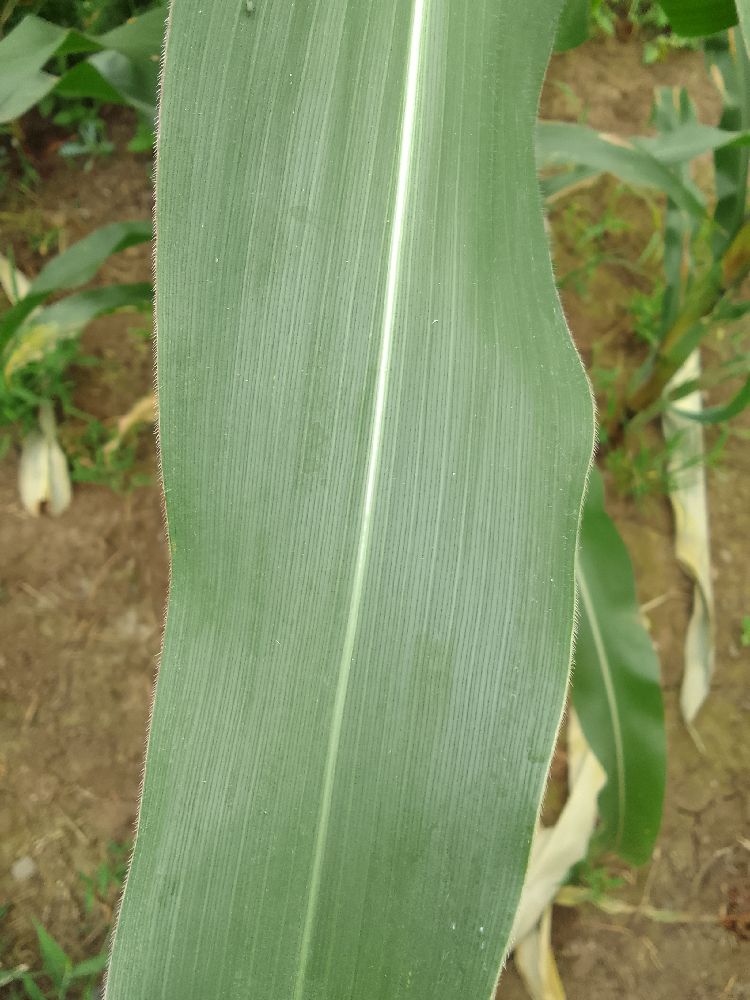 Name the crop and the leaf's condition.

maize, healthy
